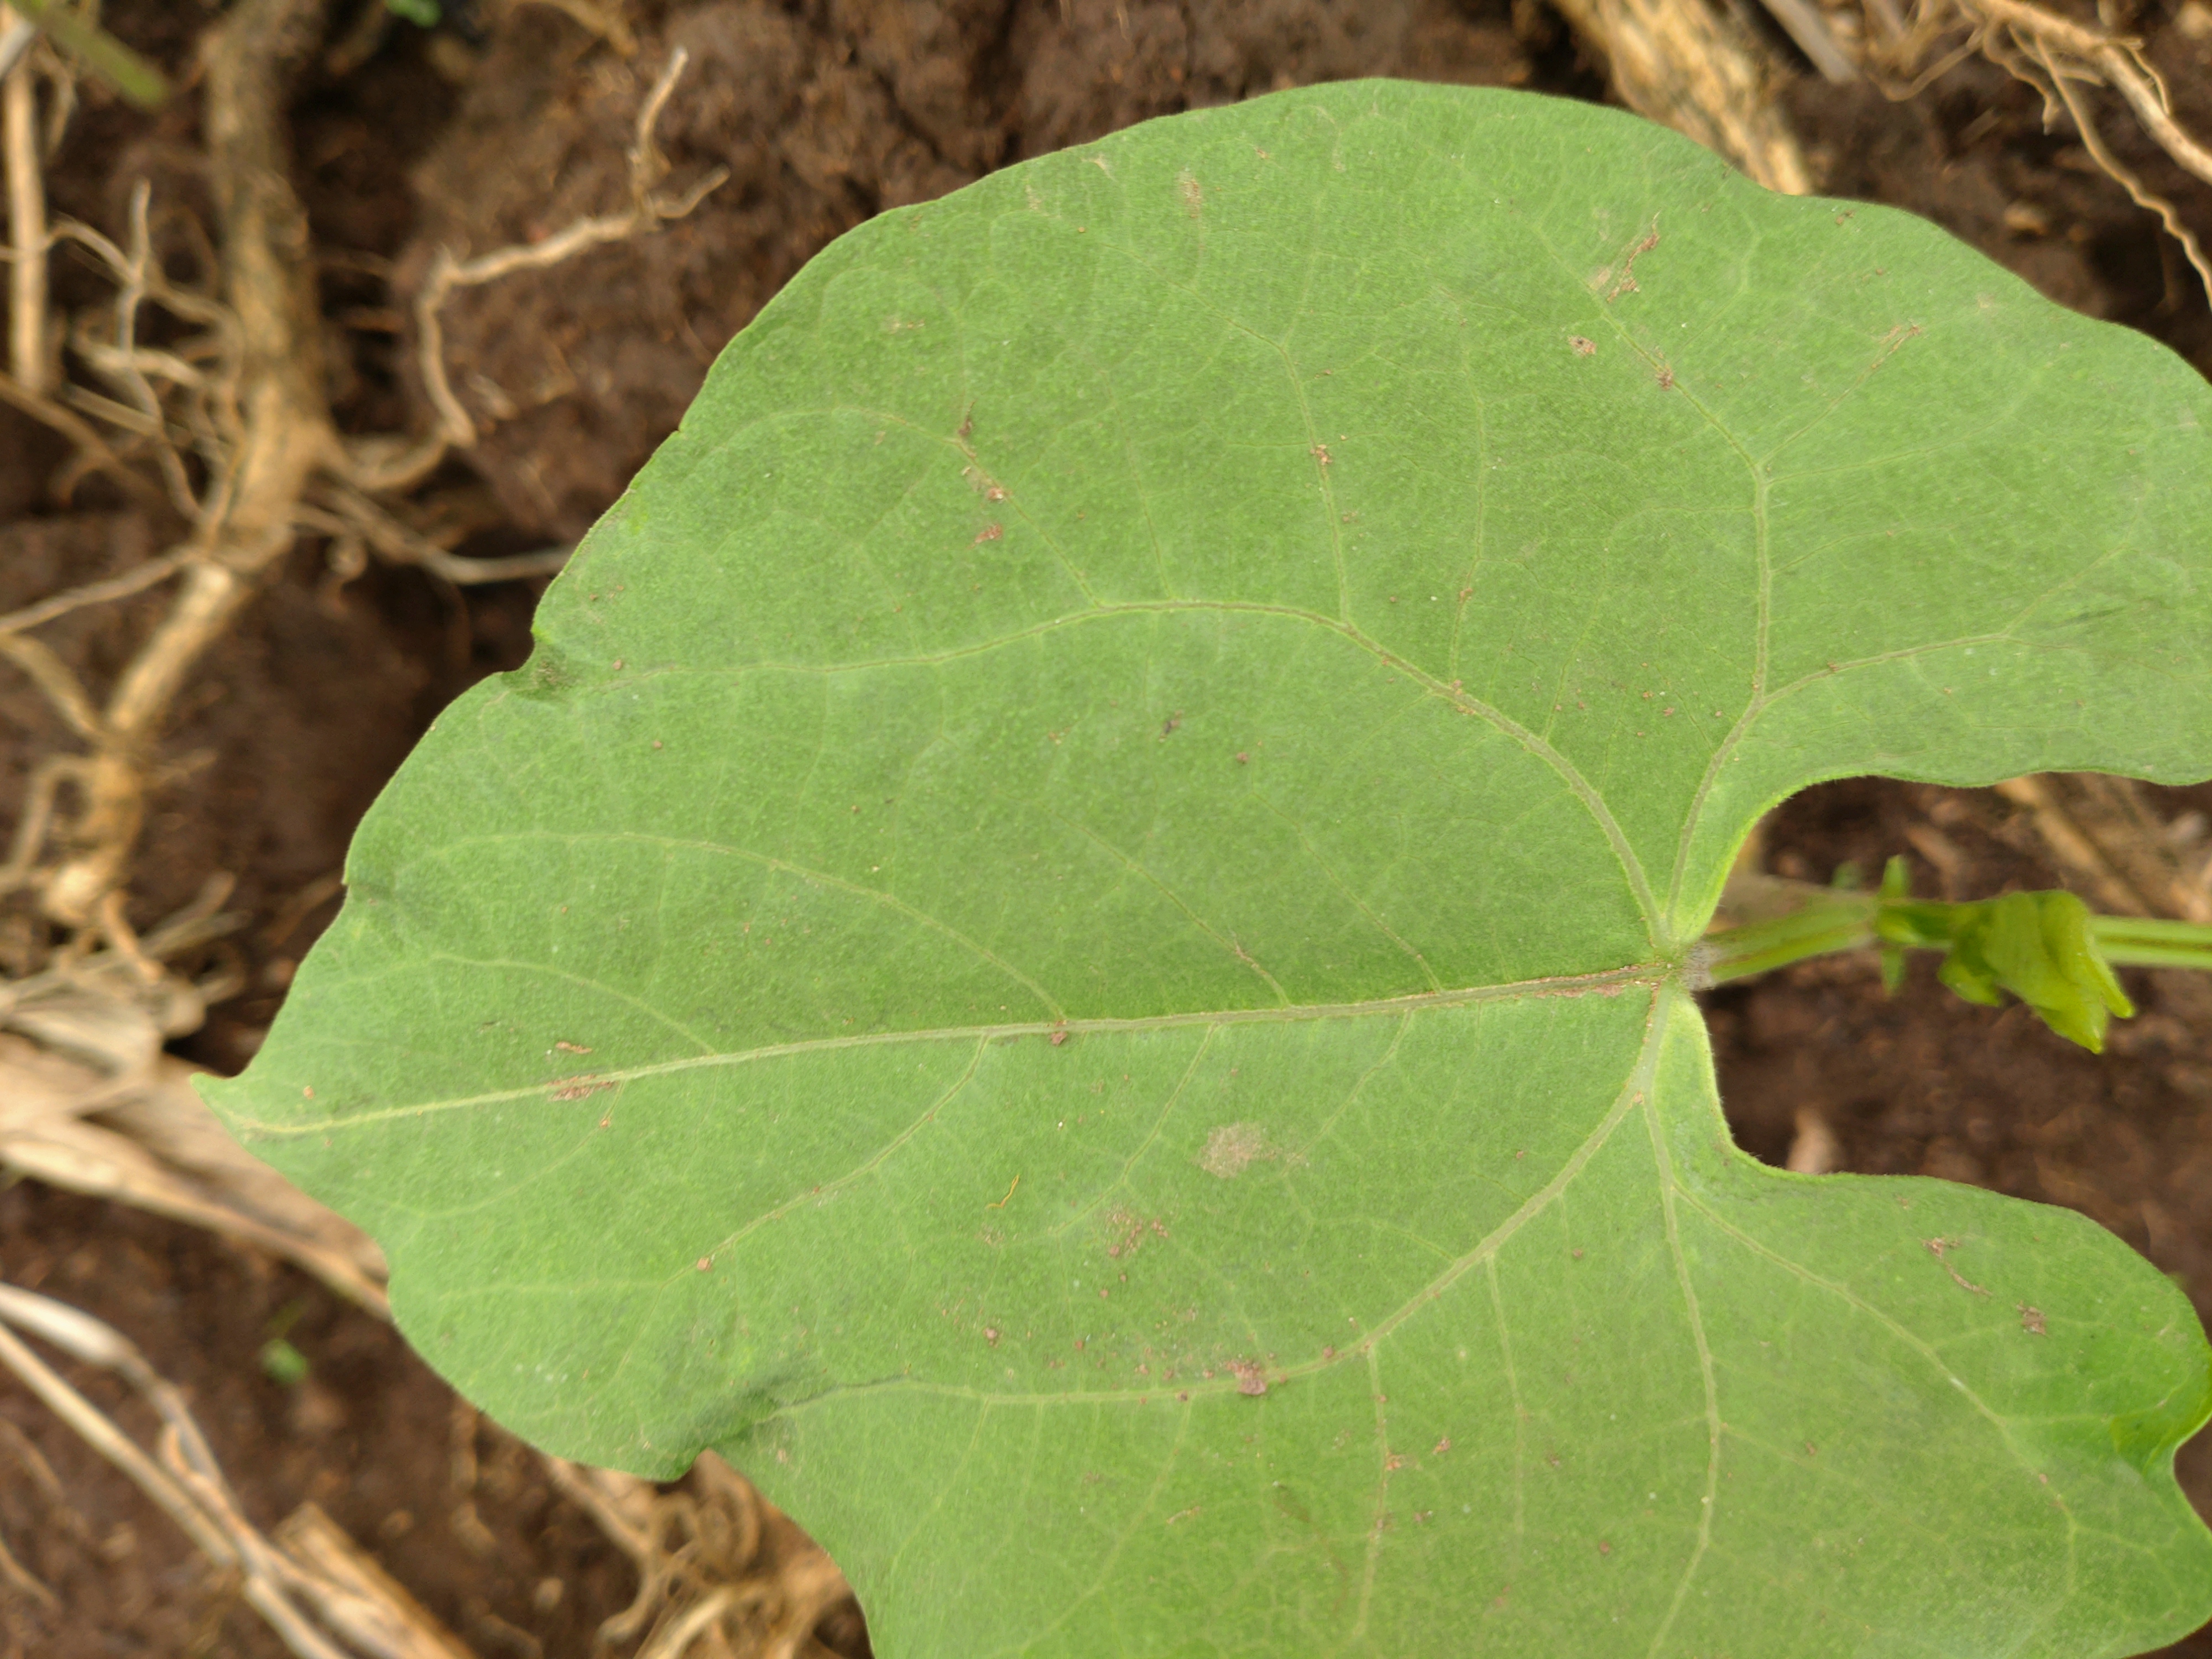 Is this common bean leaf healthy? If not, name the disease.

healthy
